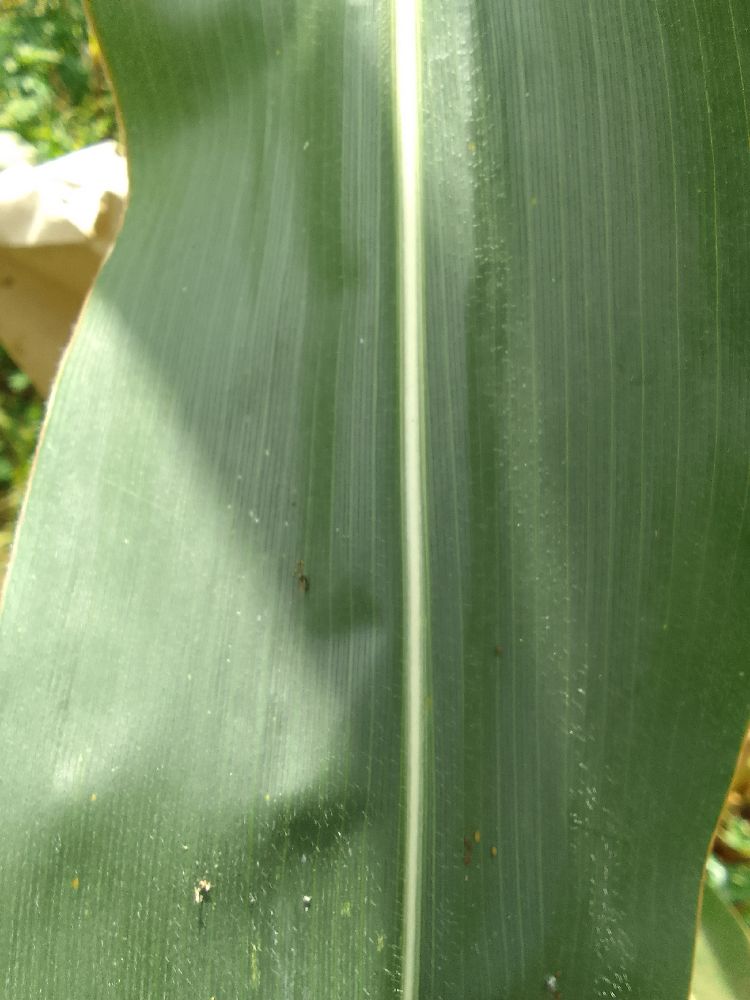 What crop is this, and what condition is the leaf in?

maize, healthy
